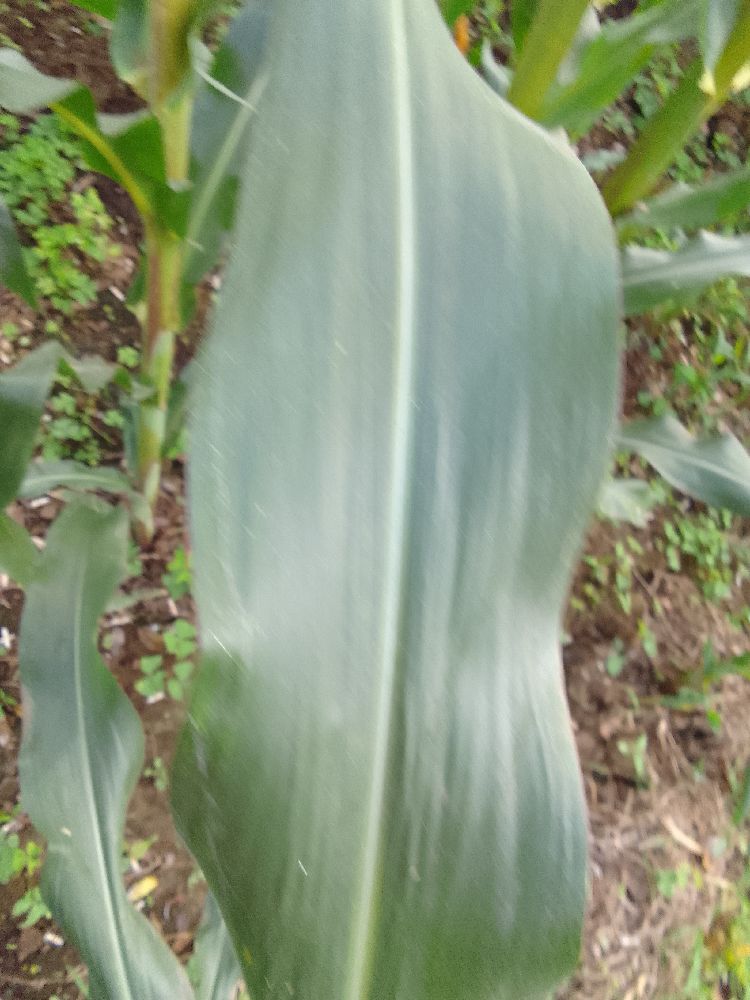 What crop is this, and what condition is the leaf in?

maize, healthy
